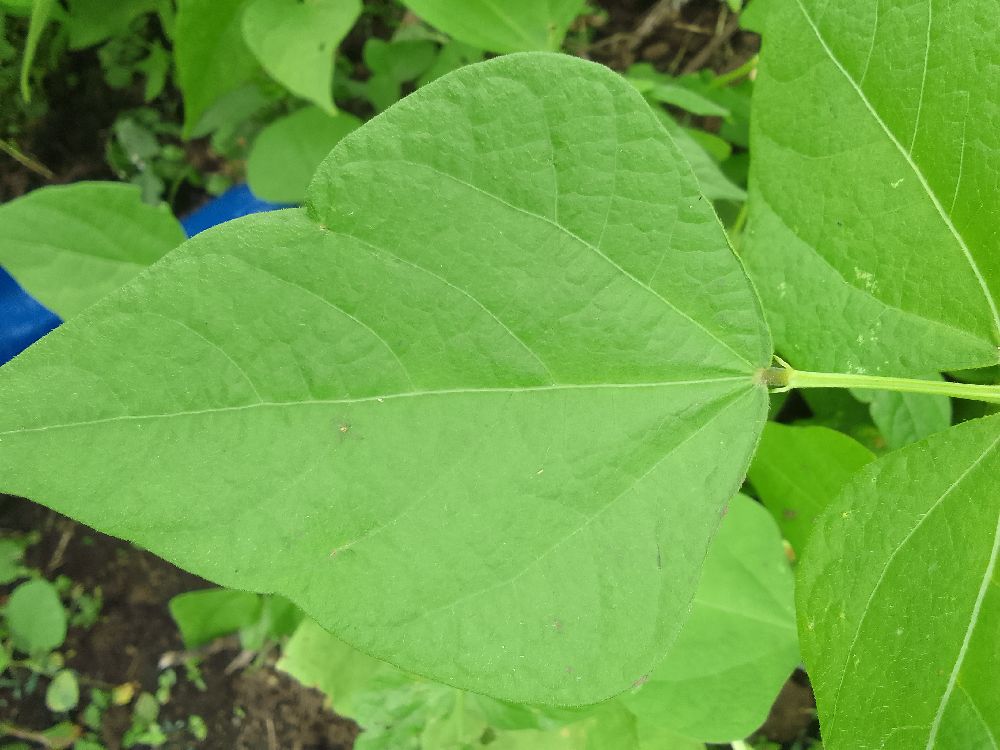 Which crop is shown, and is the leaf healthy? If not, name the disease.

common bean, healthy
